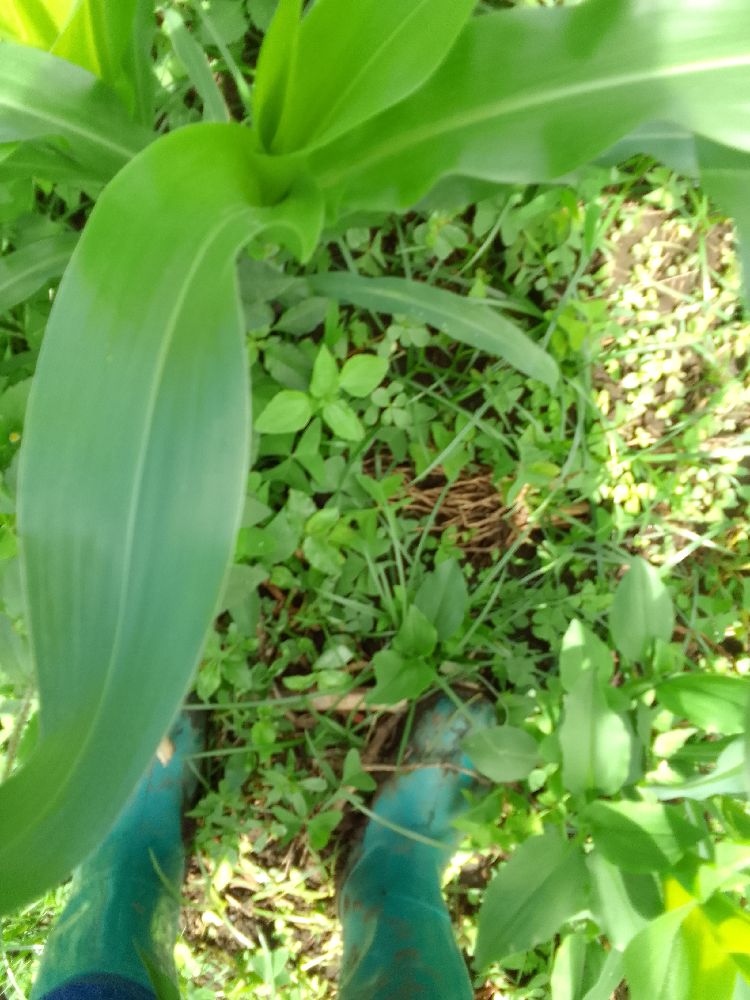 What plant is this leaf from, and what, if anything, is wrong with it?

maize, healthy
